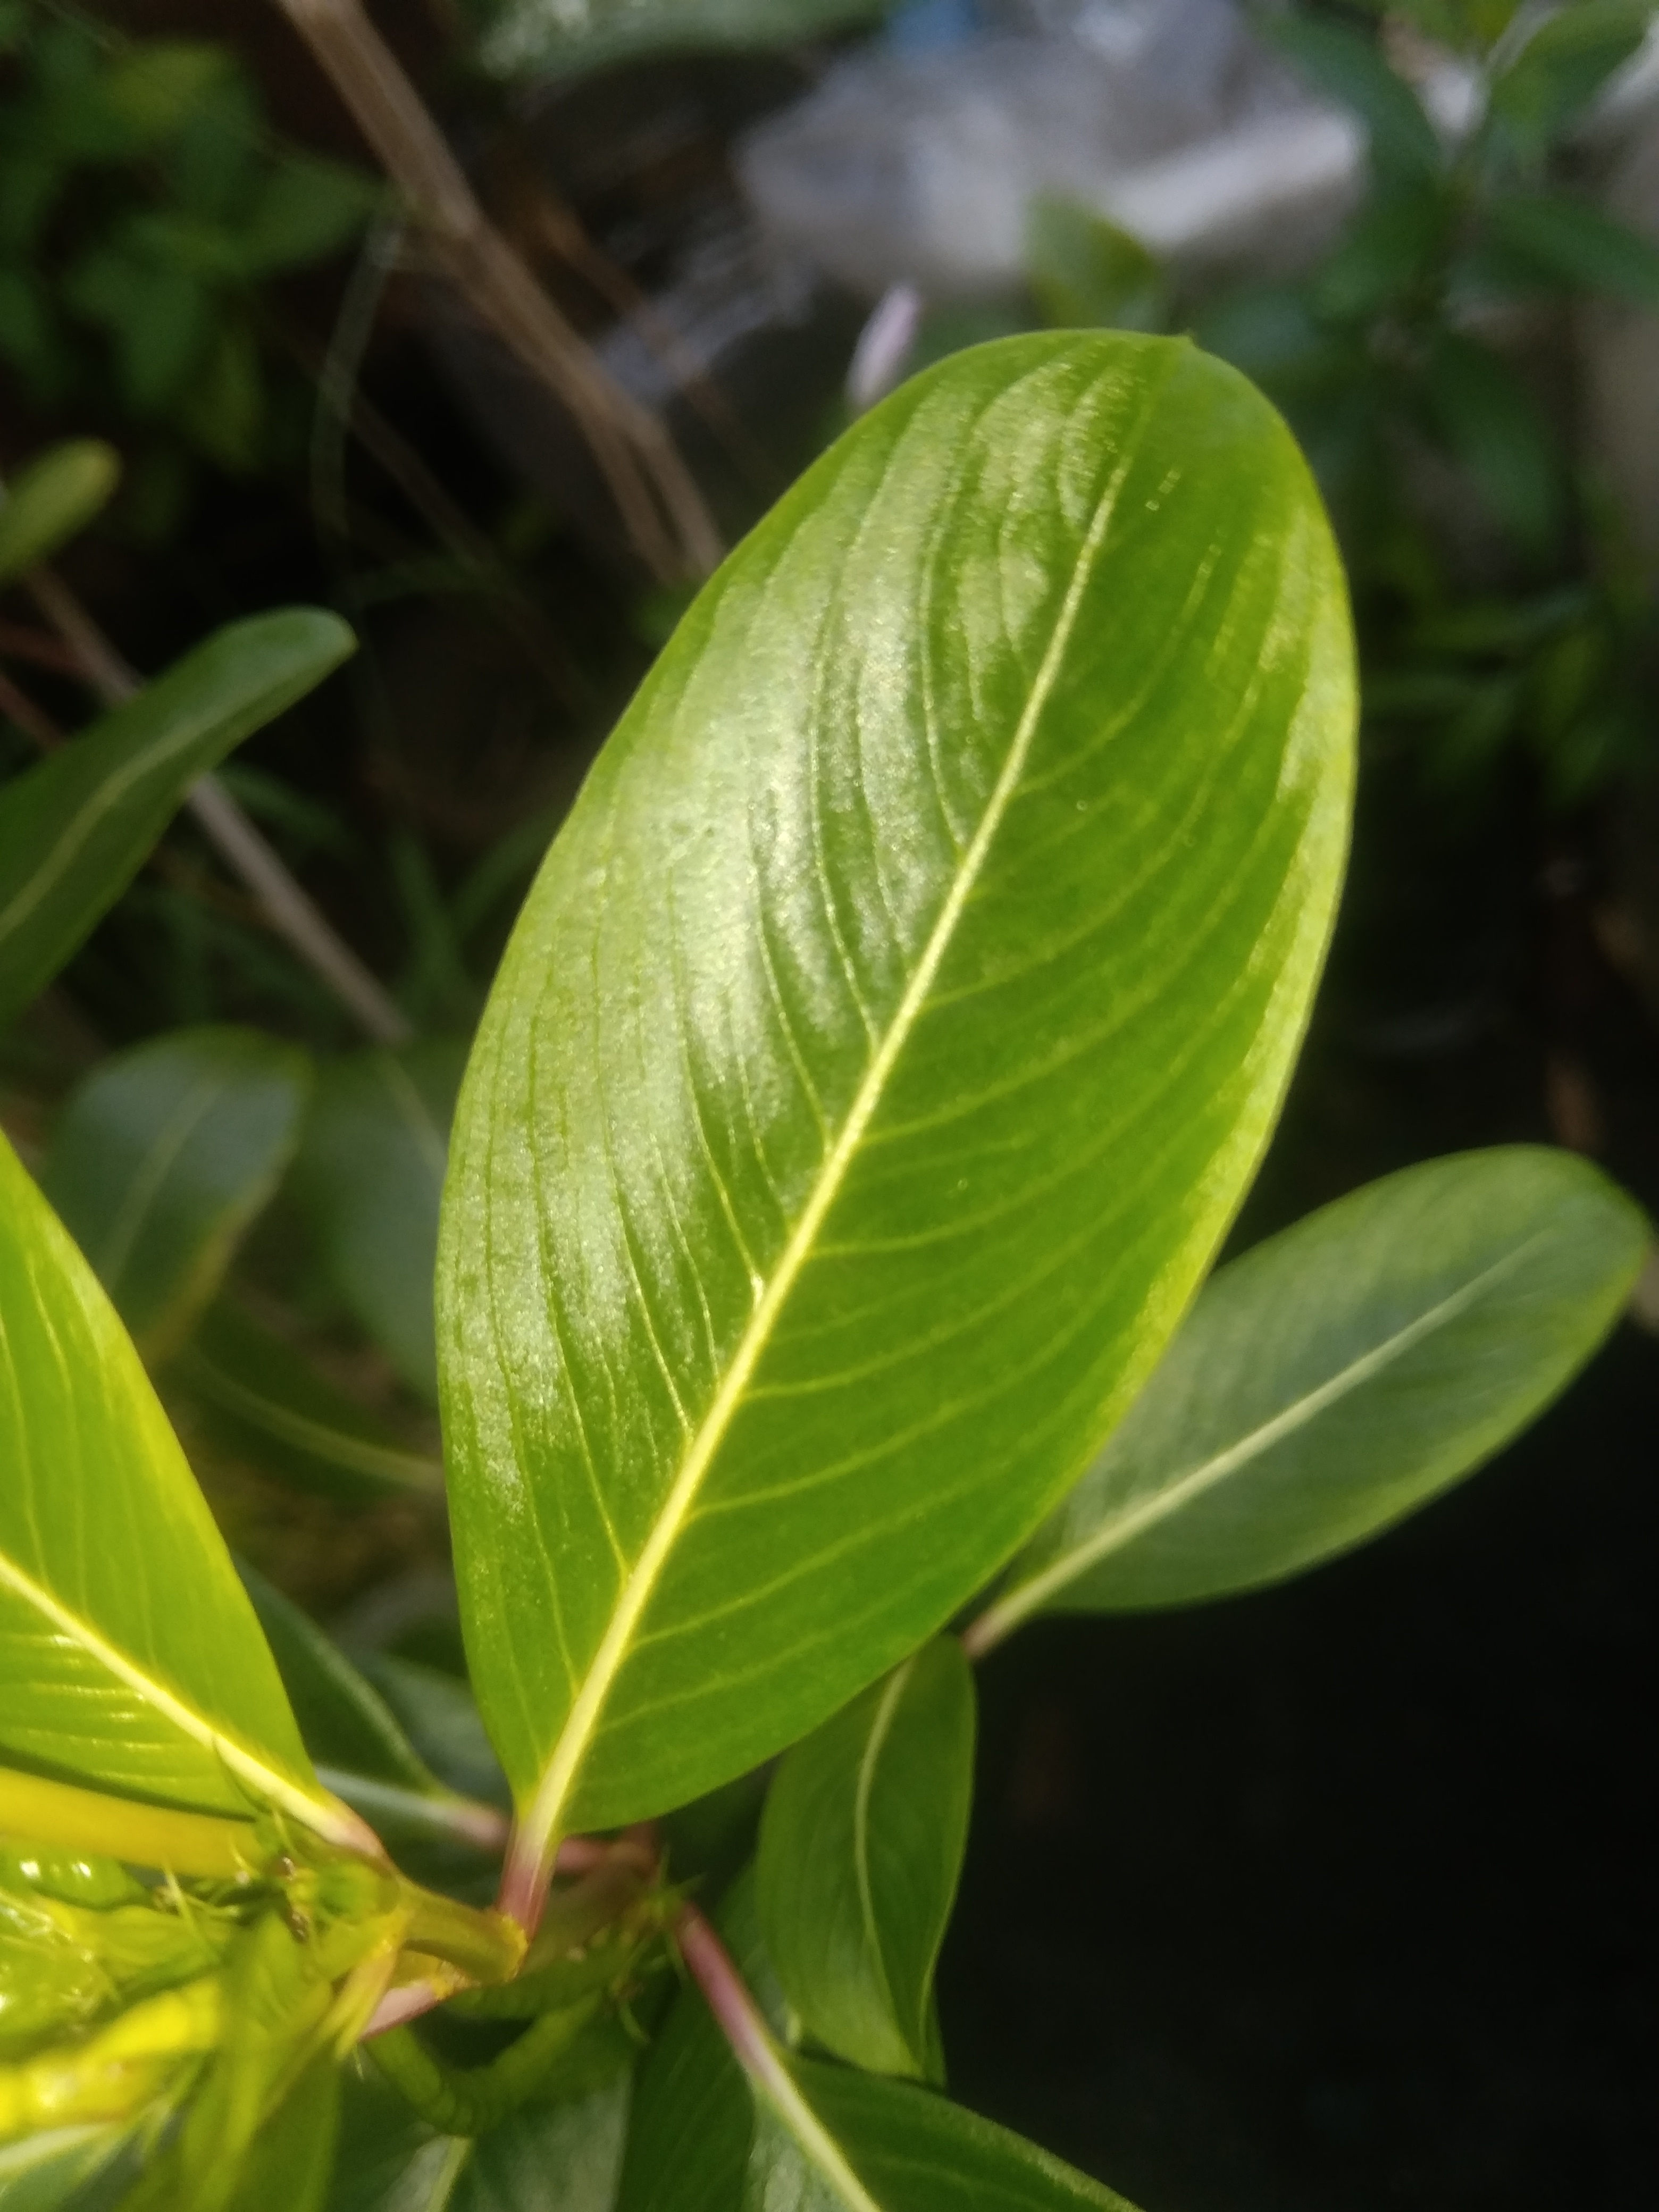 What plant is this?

rose periwinkle
